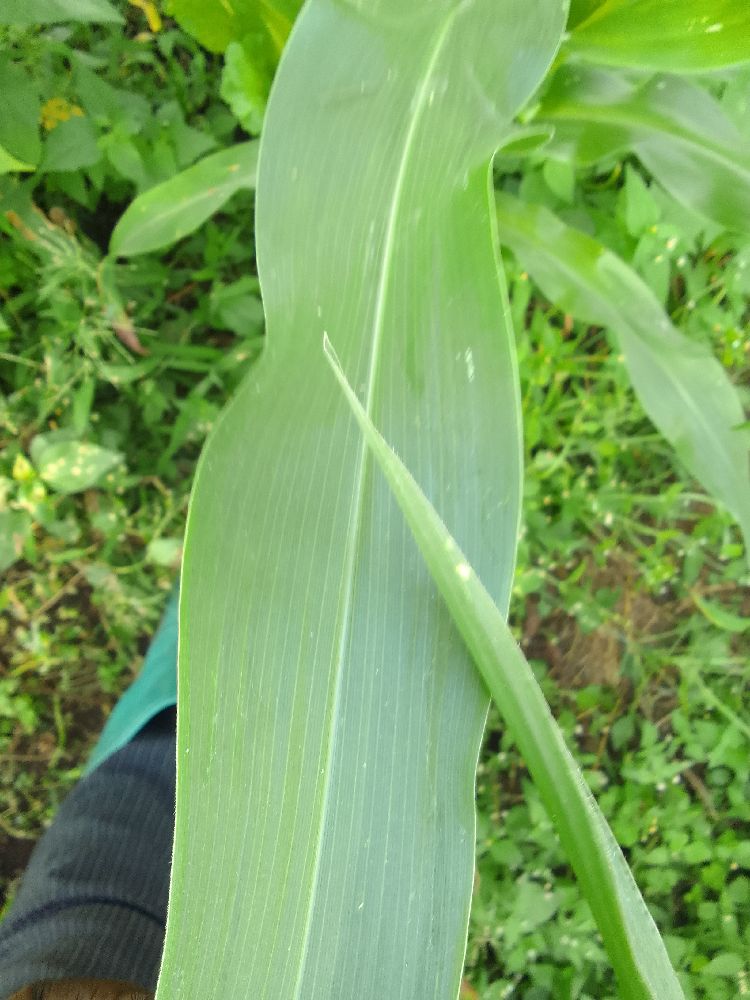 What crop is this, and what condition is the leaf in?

maize, healthy
